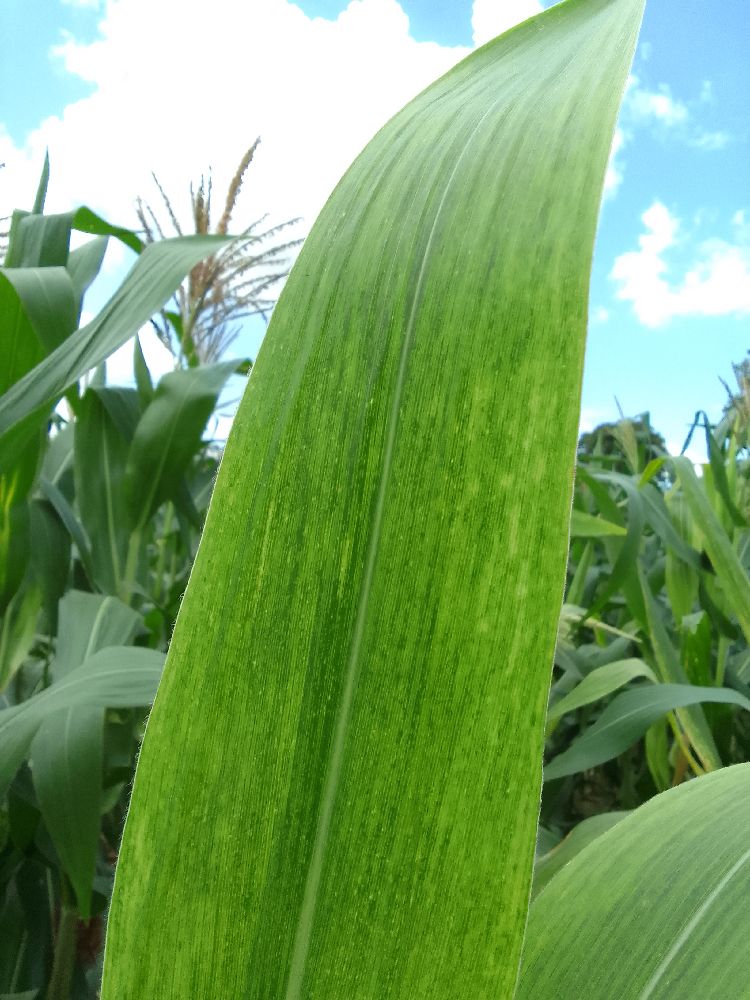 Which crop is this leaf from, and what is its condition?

maize, maize lethal necrosis
